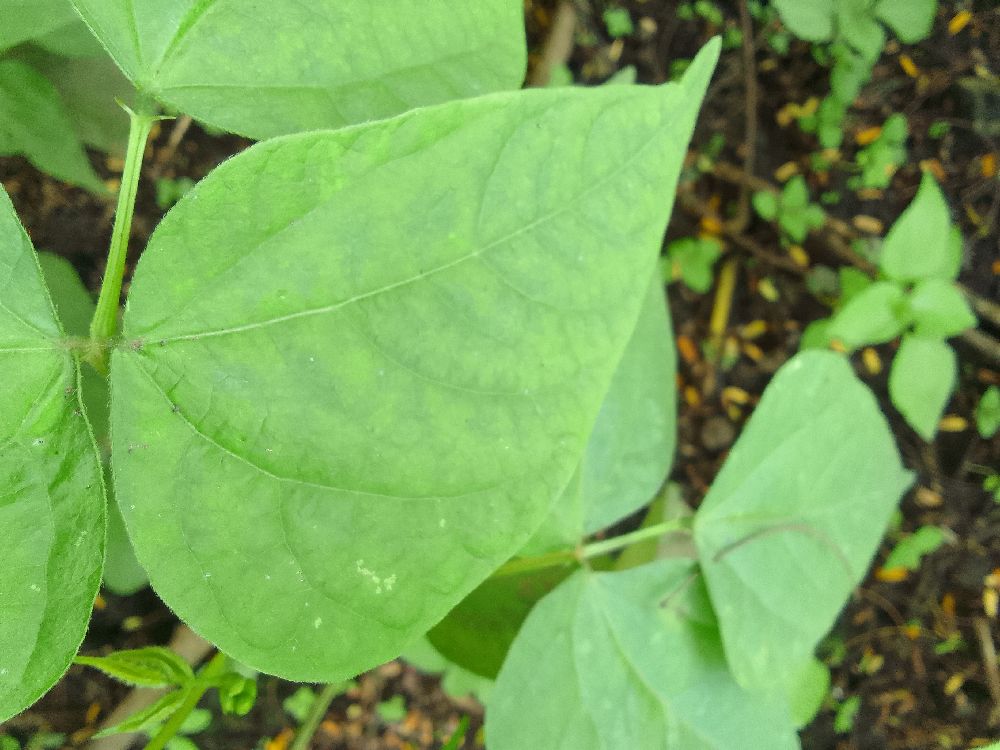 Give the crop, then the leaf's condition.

common bean, healthy
